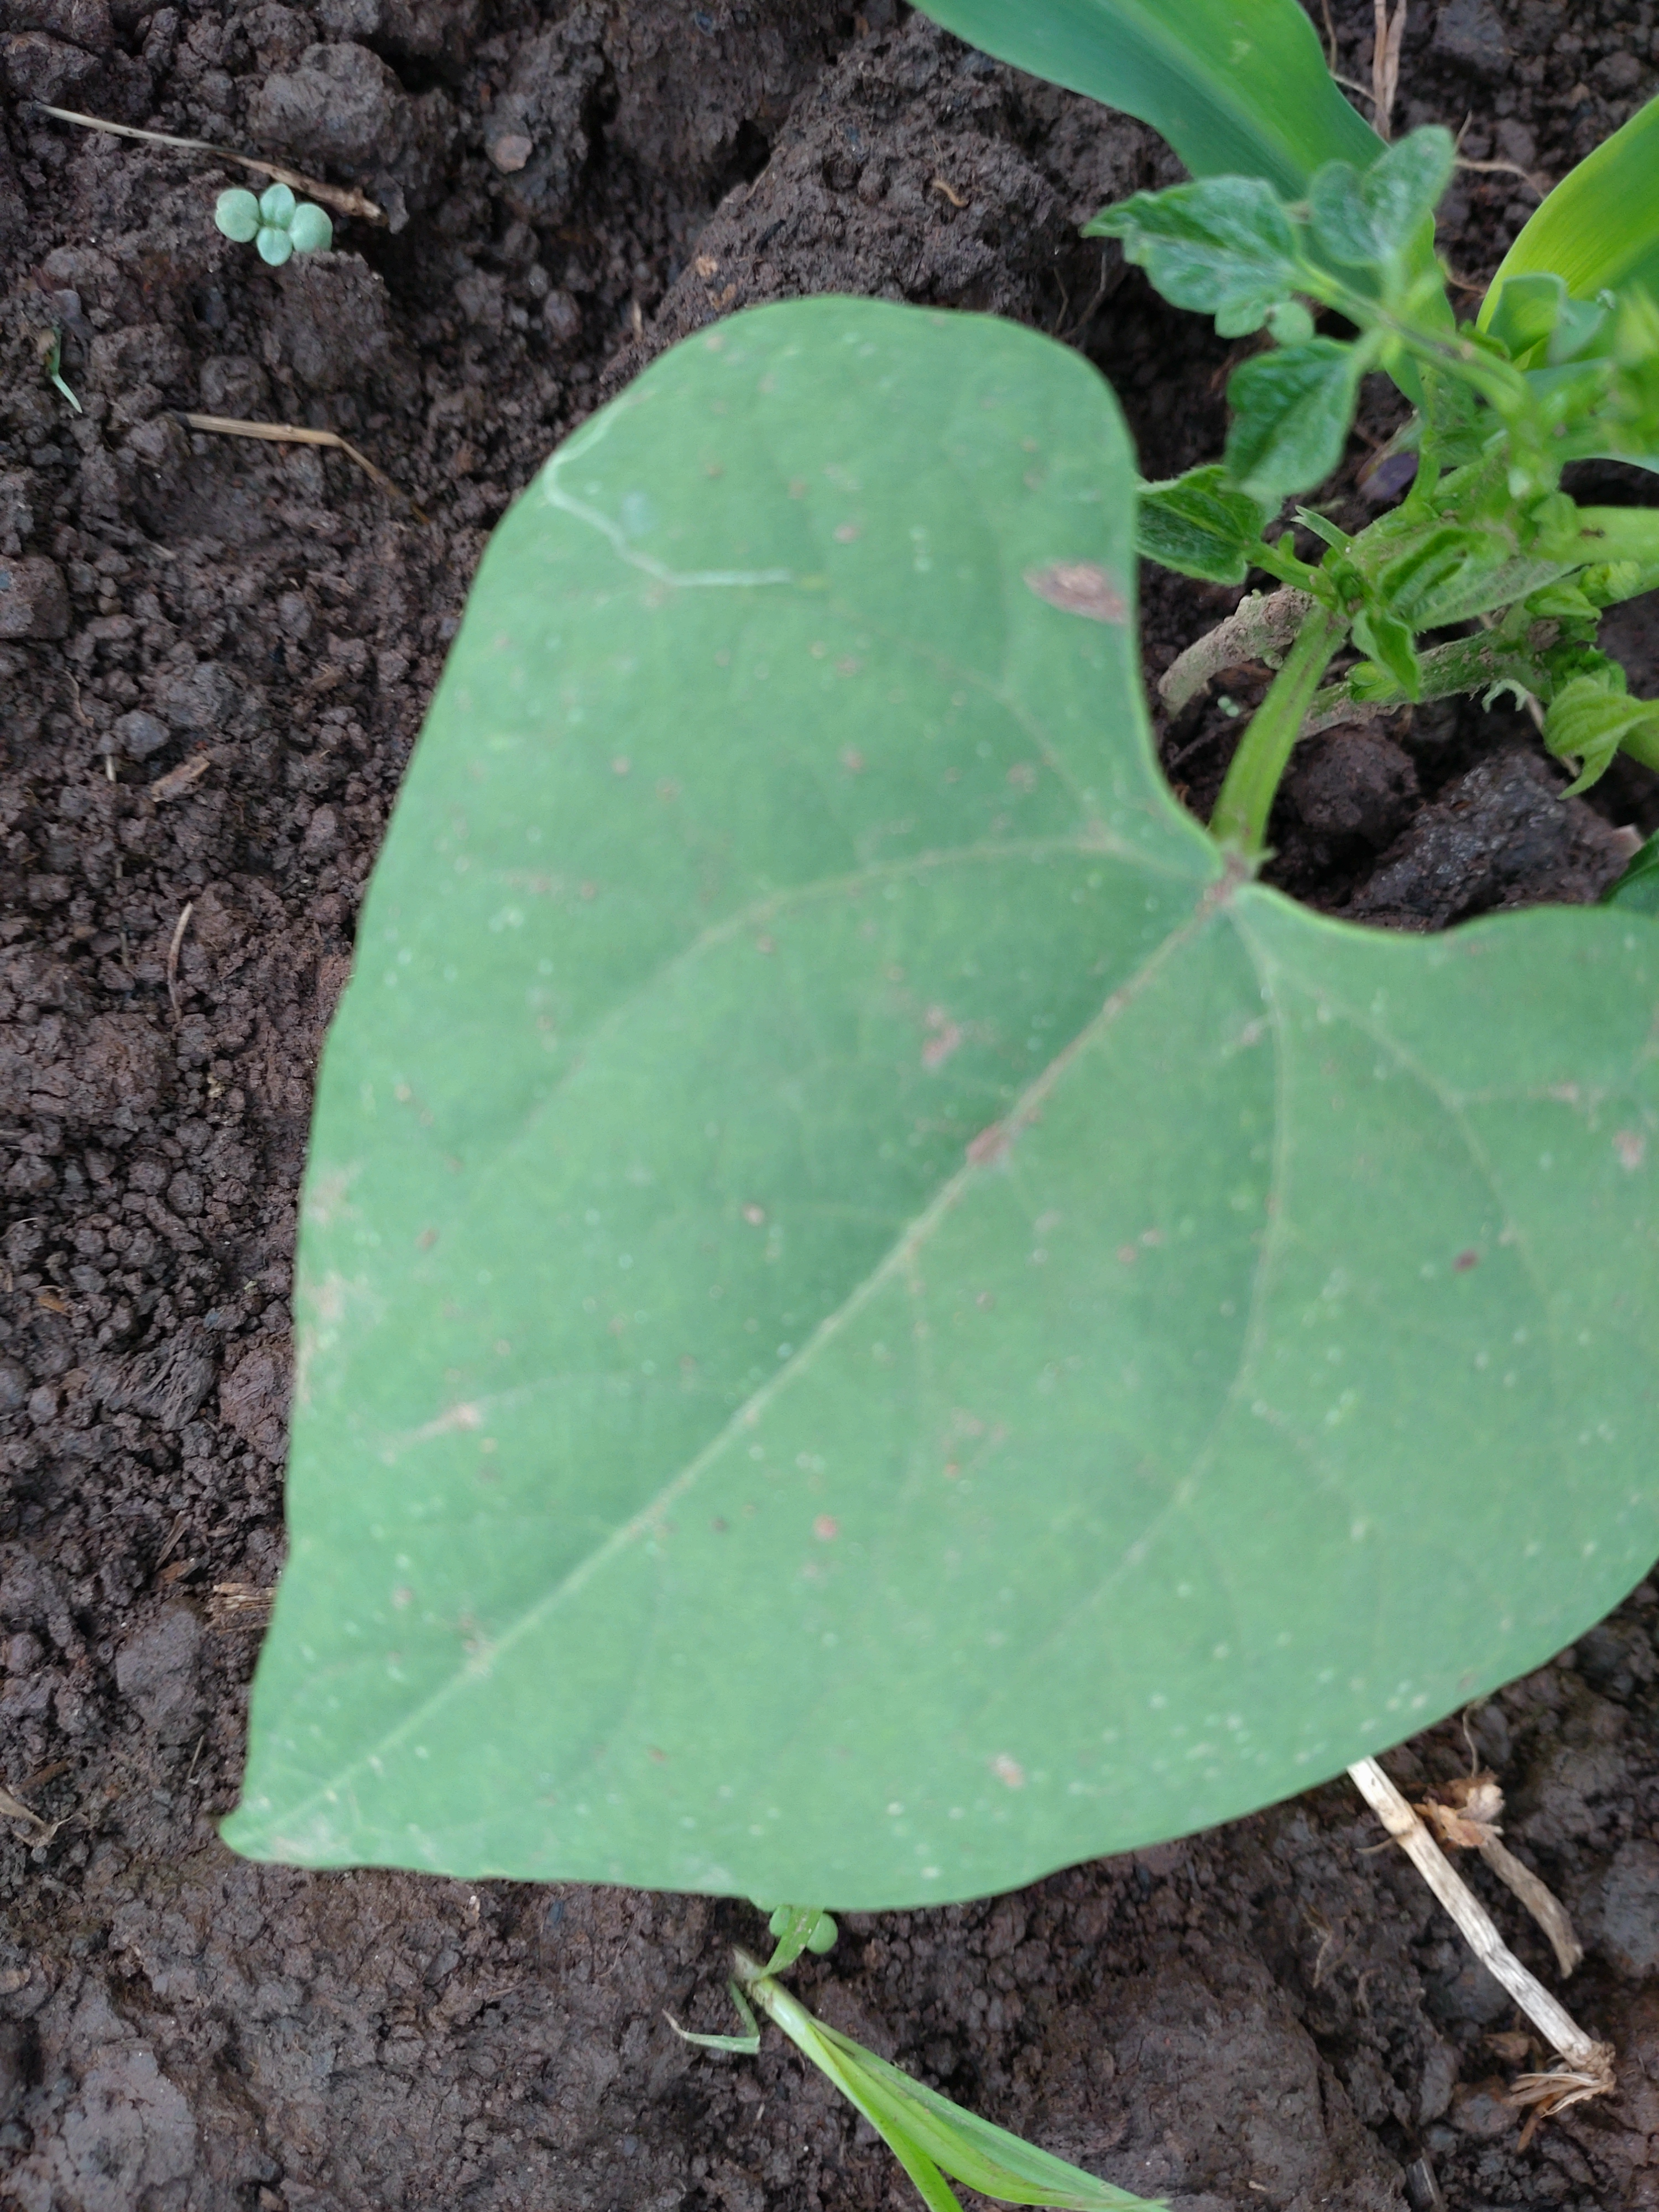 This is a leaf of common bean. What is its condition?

healthy
